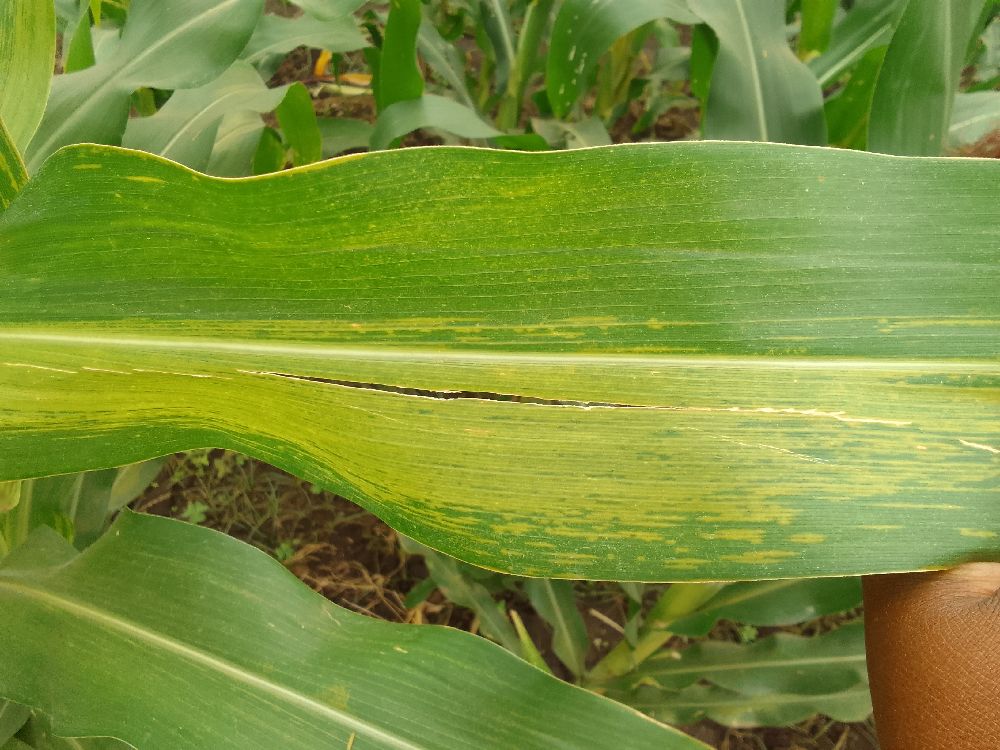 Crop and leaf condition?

maize, maize lethal necrosis
